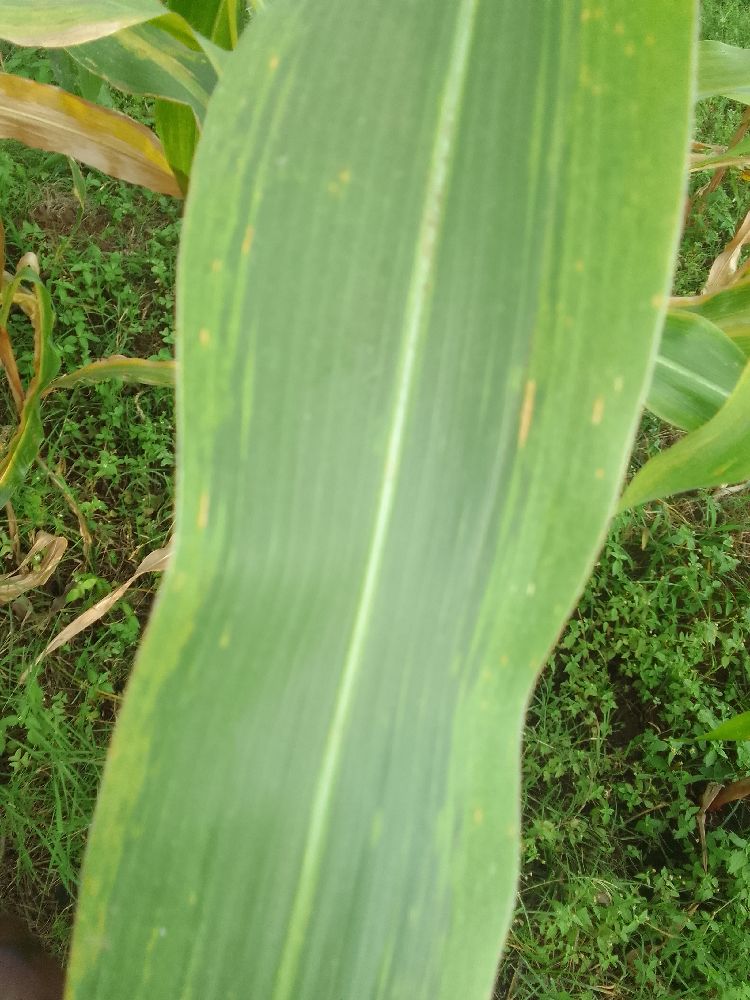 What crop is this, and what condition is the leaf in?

maize, maize lethal necrosis
